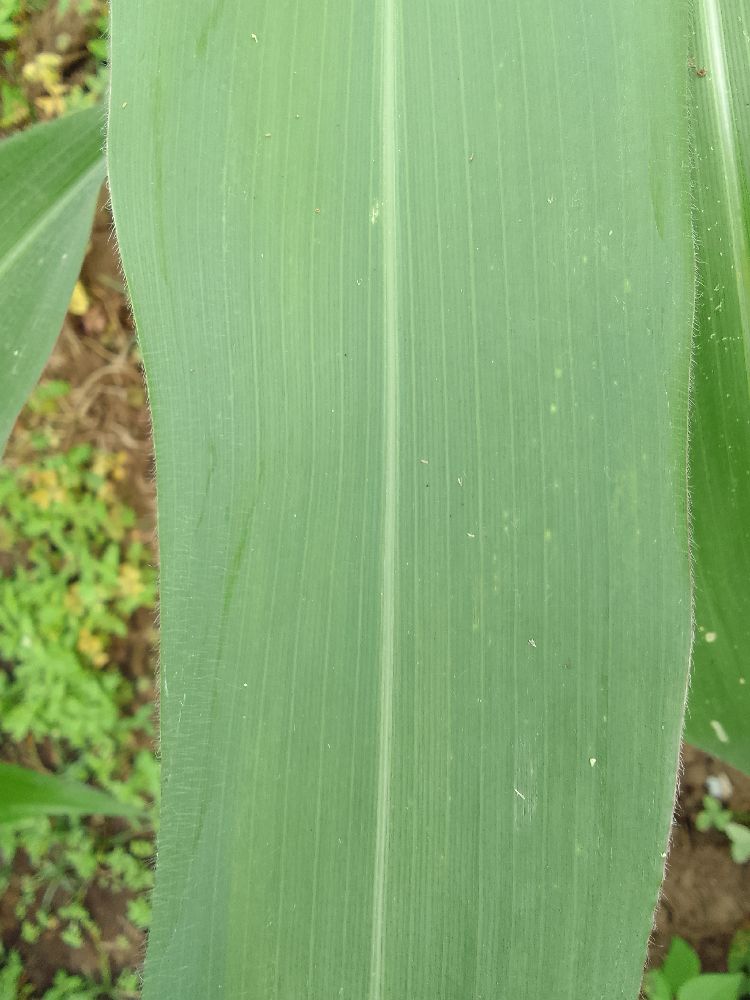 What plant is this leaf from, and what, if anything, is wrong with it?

maize, healthy
